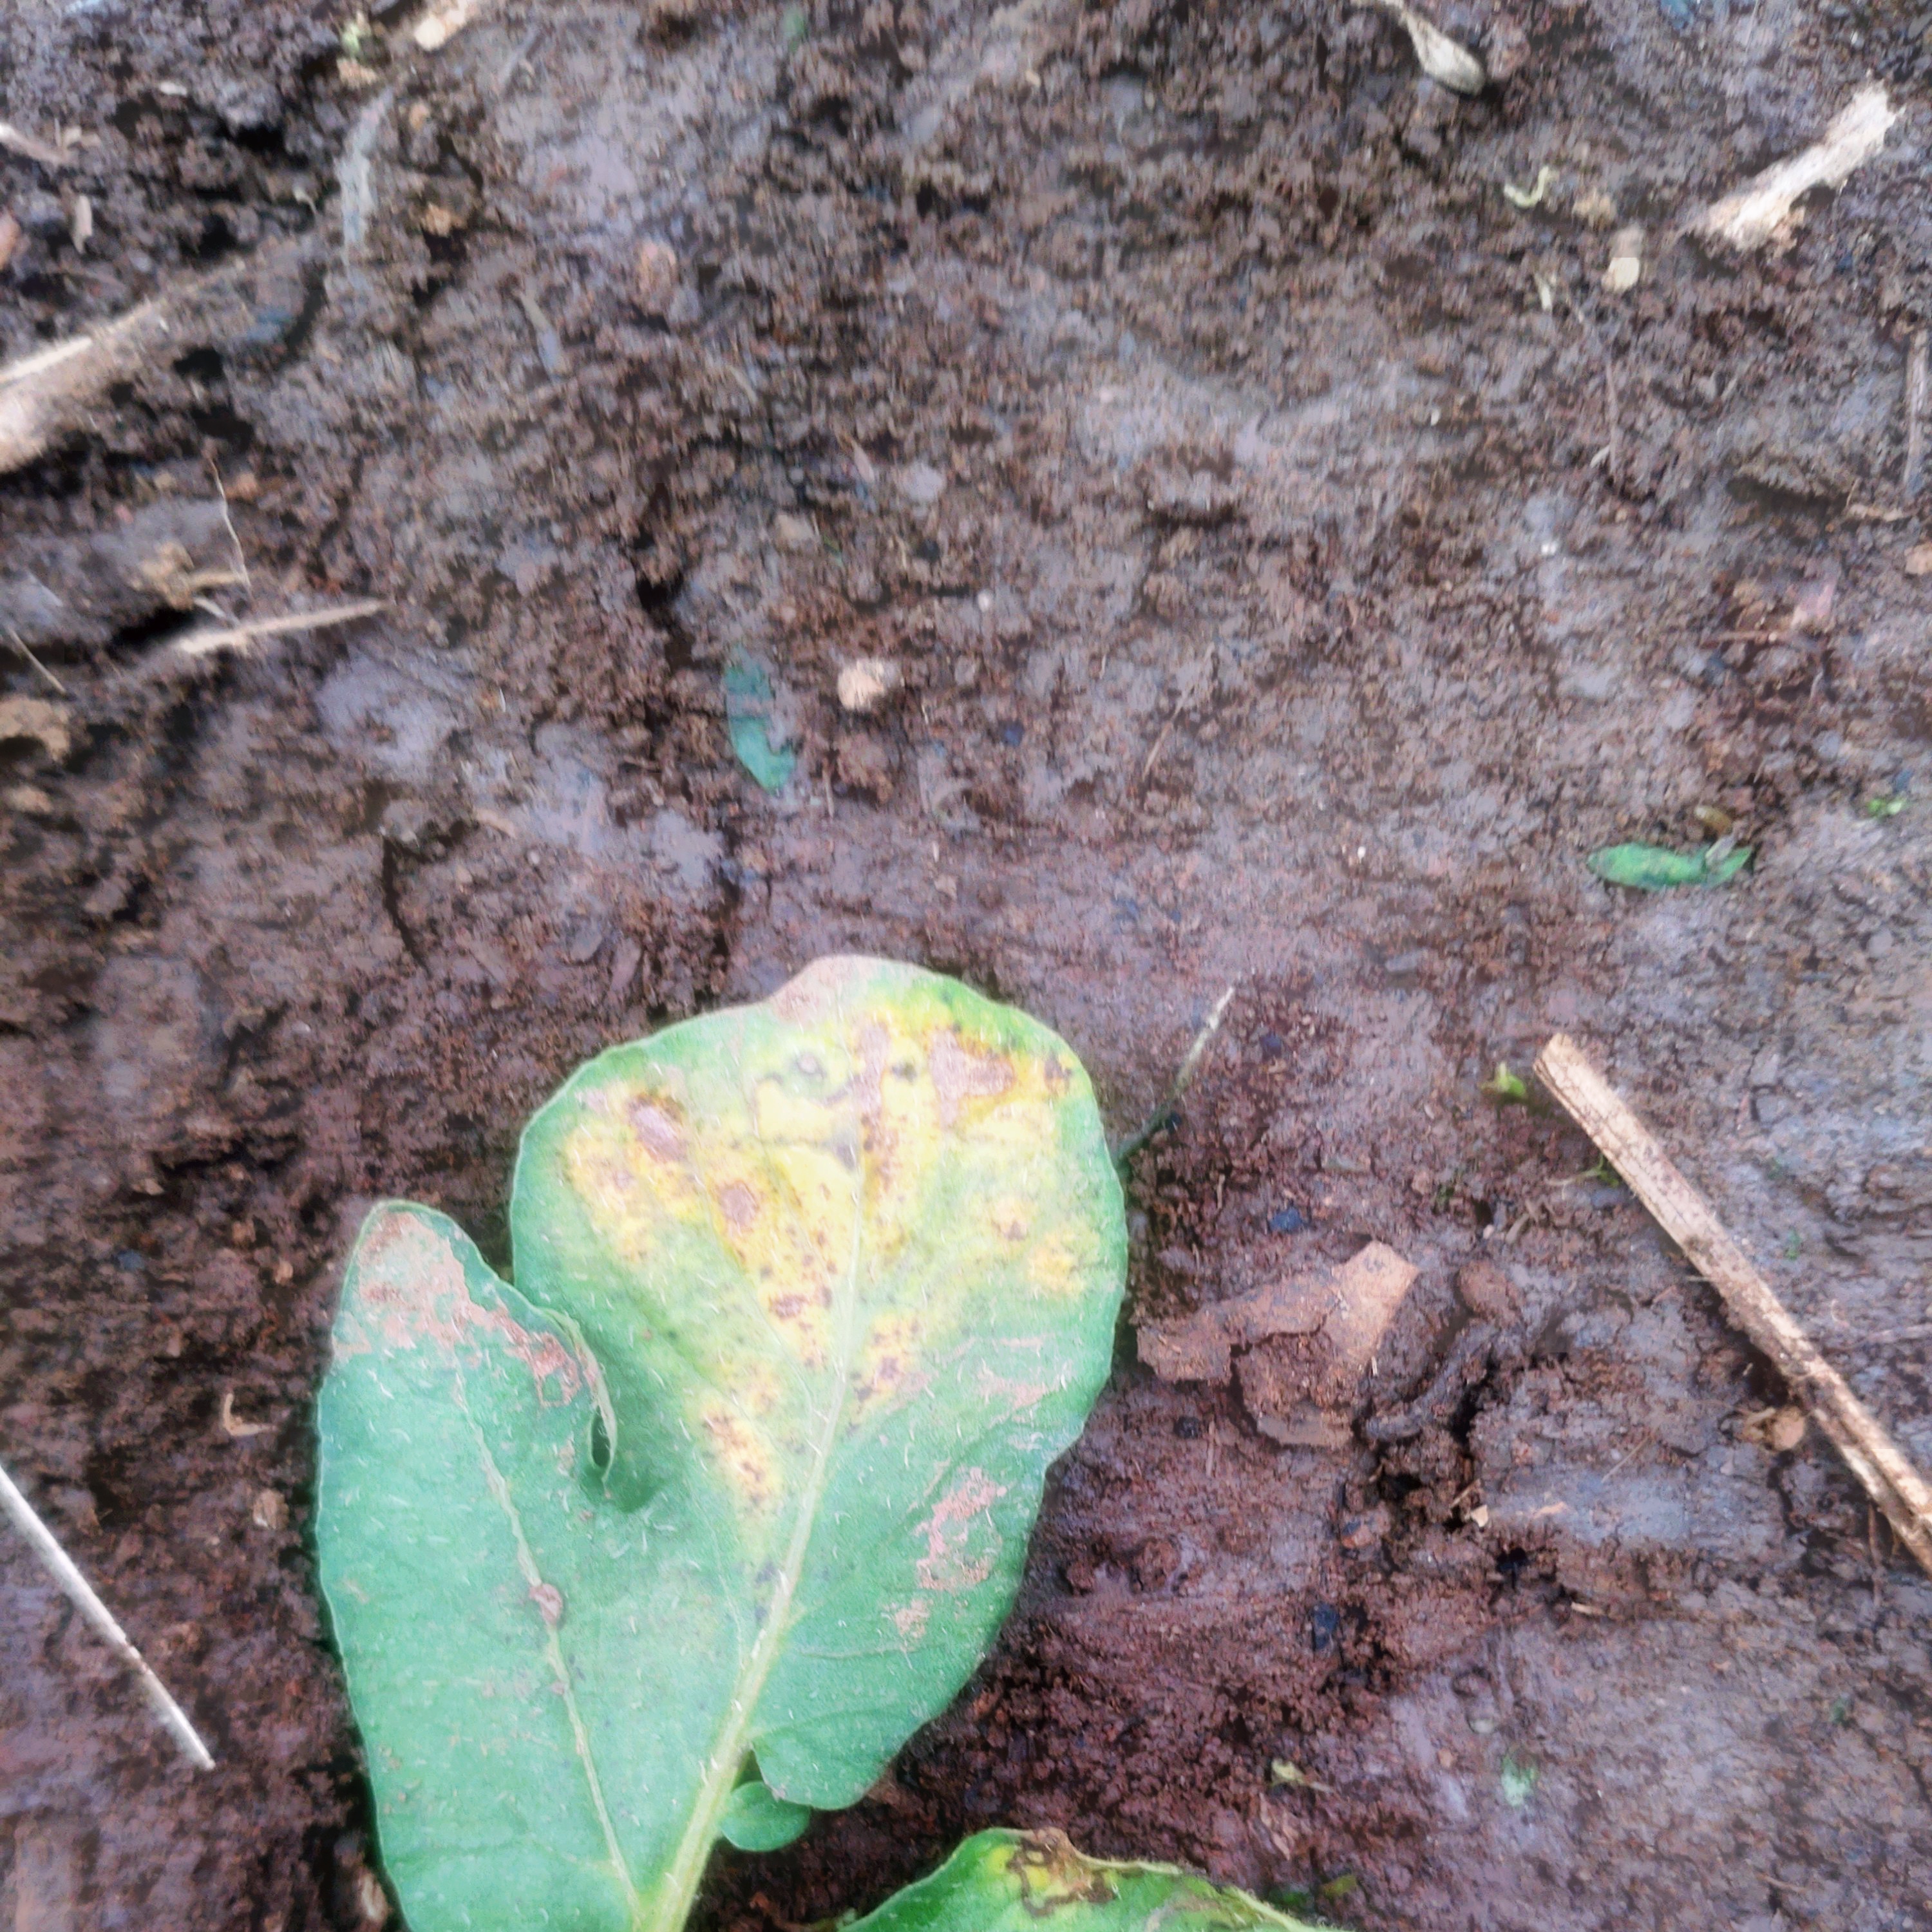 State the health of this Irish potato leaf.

late blight
